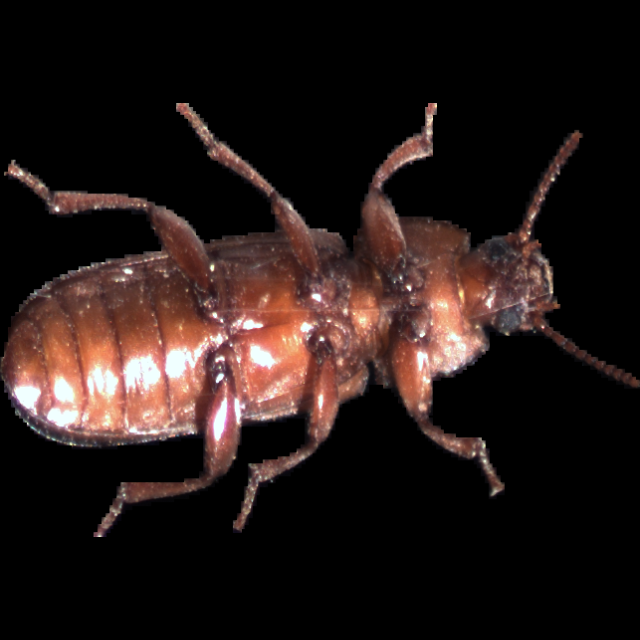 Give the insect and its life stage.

mealworm beetle
